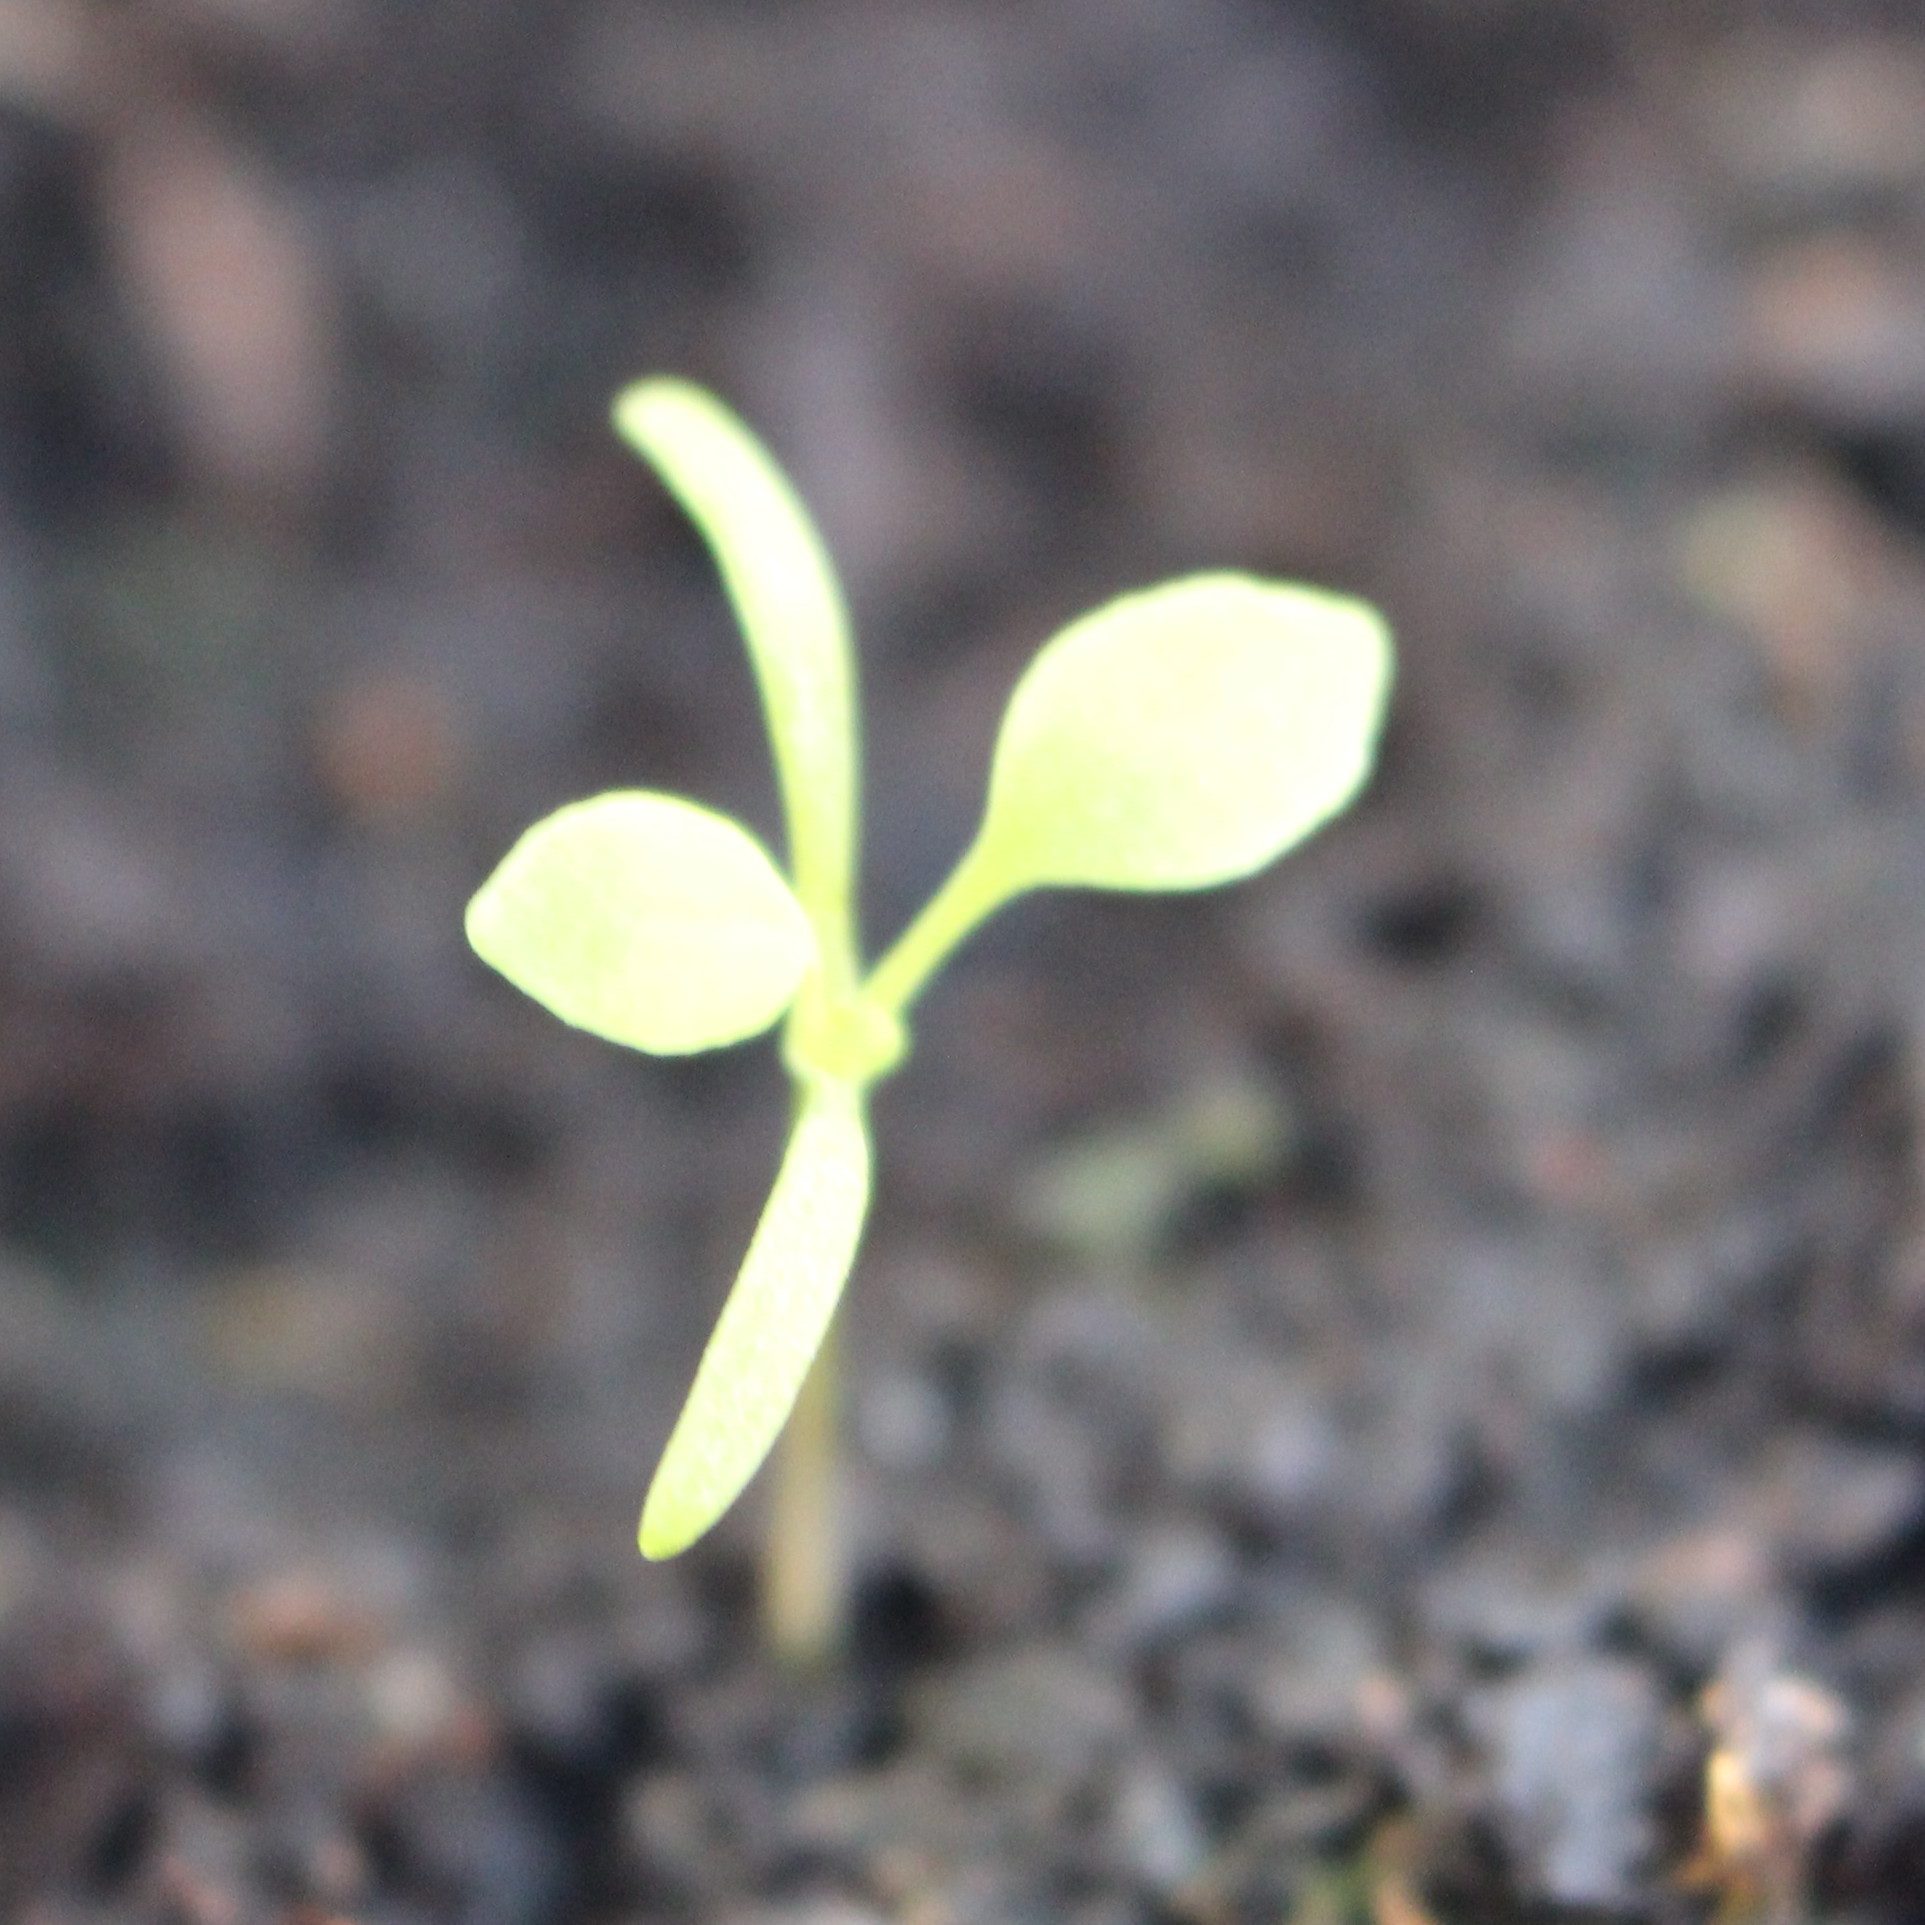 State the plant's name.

Papaver rhoeas
